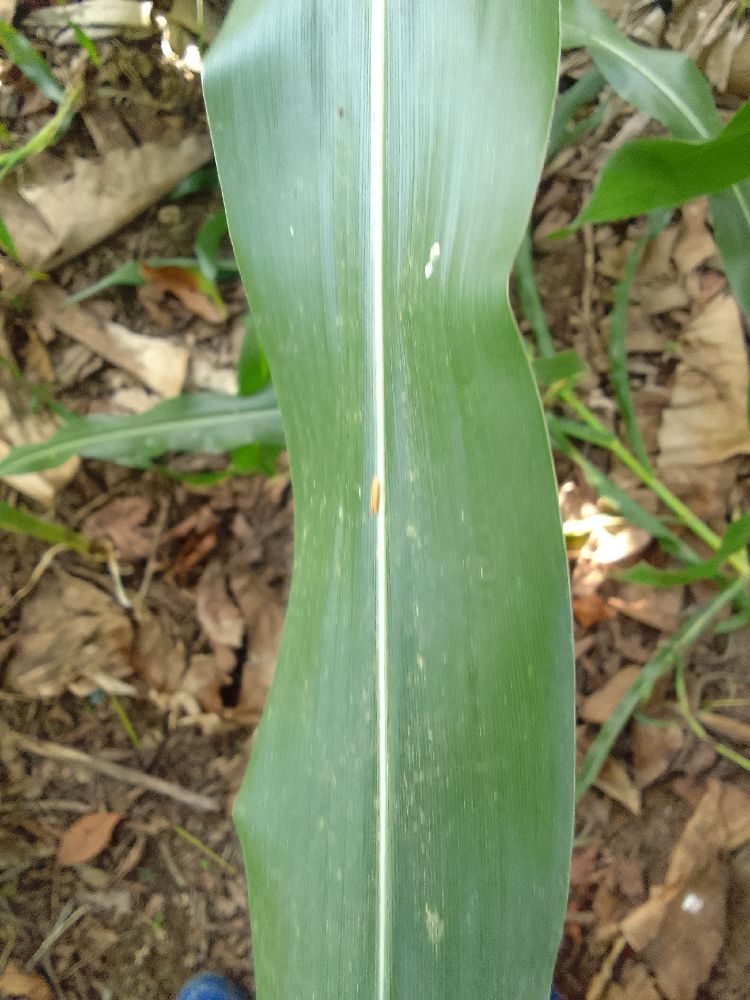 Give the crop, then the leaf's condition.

maize, healthy
